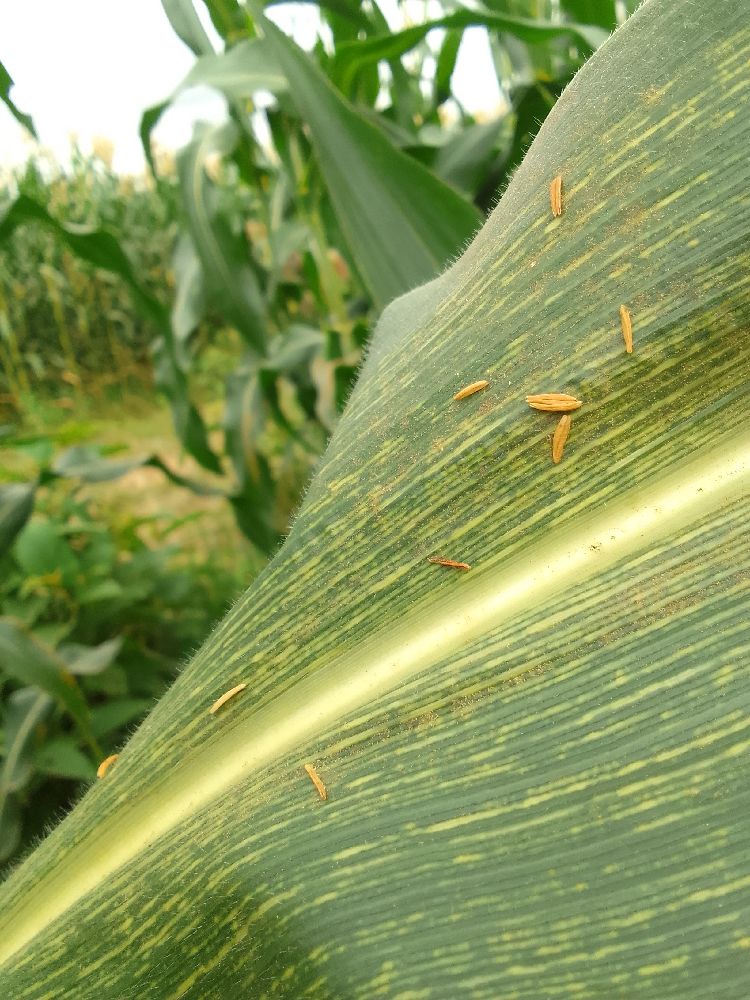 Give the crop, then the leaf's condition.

maize, maize streak virus
